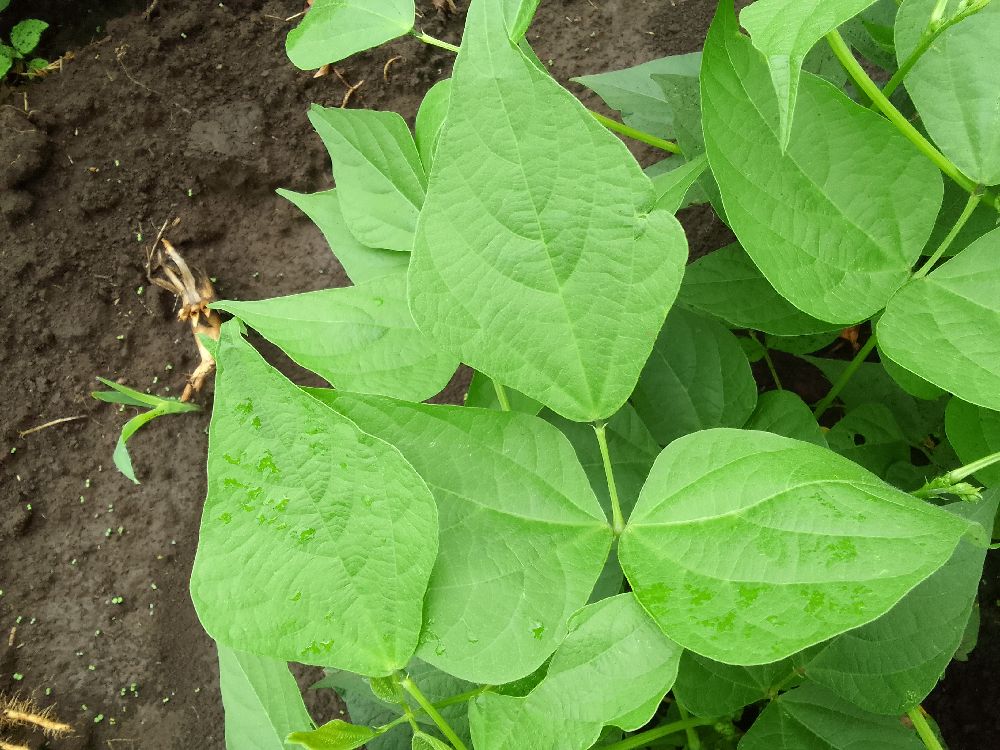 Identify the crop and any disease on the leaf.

common bean, healthy
